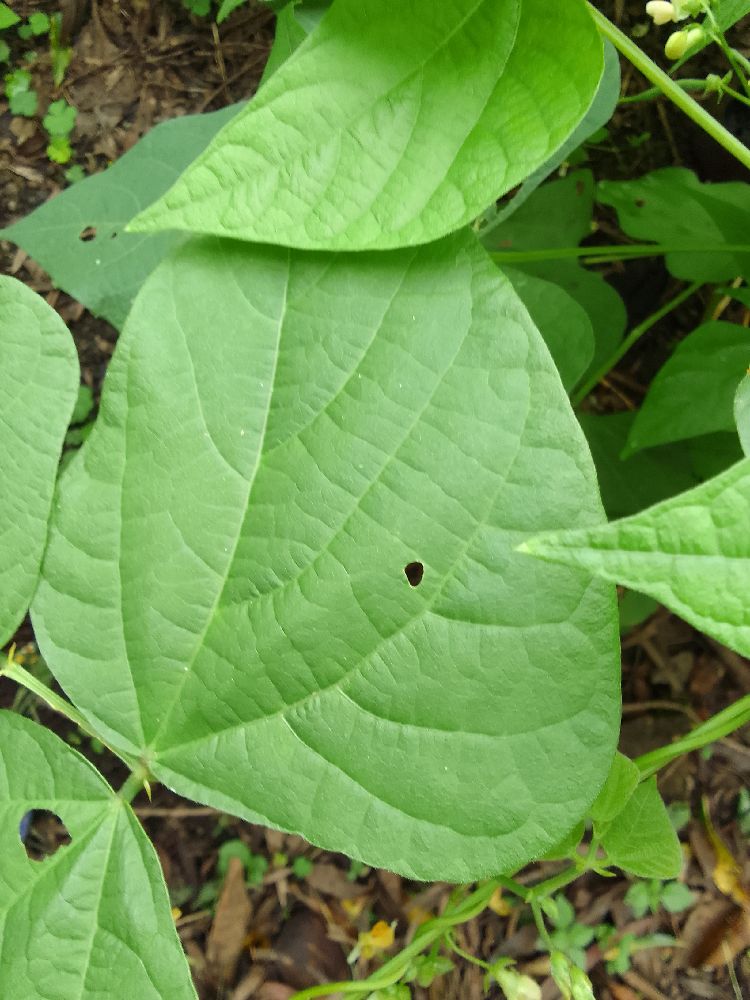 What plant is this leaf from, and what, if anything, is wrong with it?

common bean, healthy
